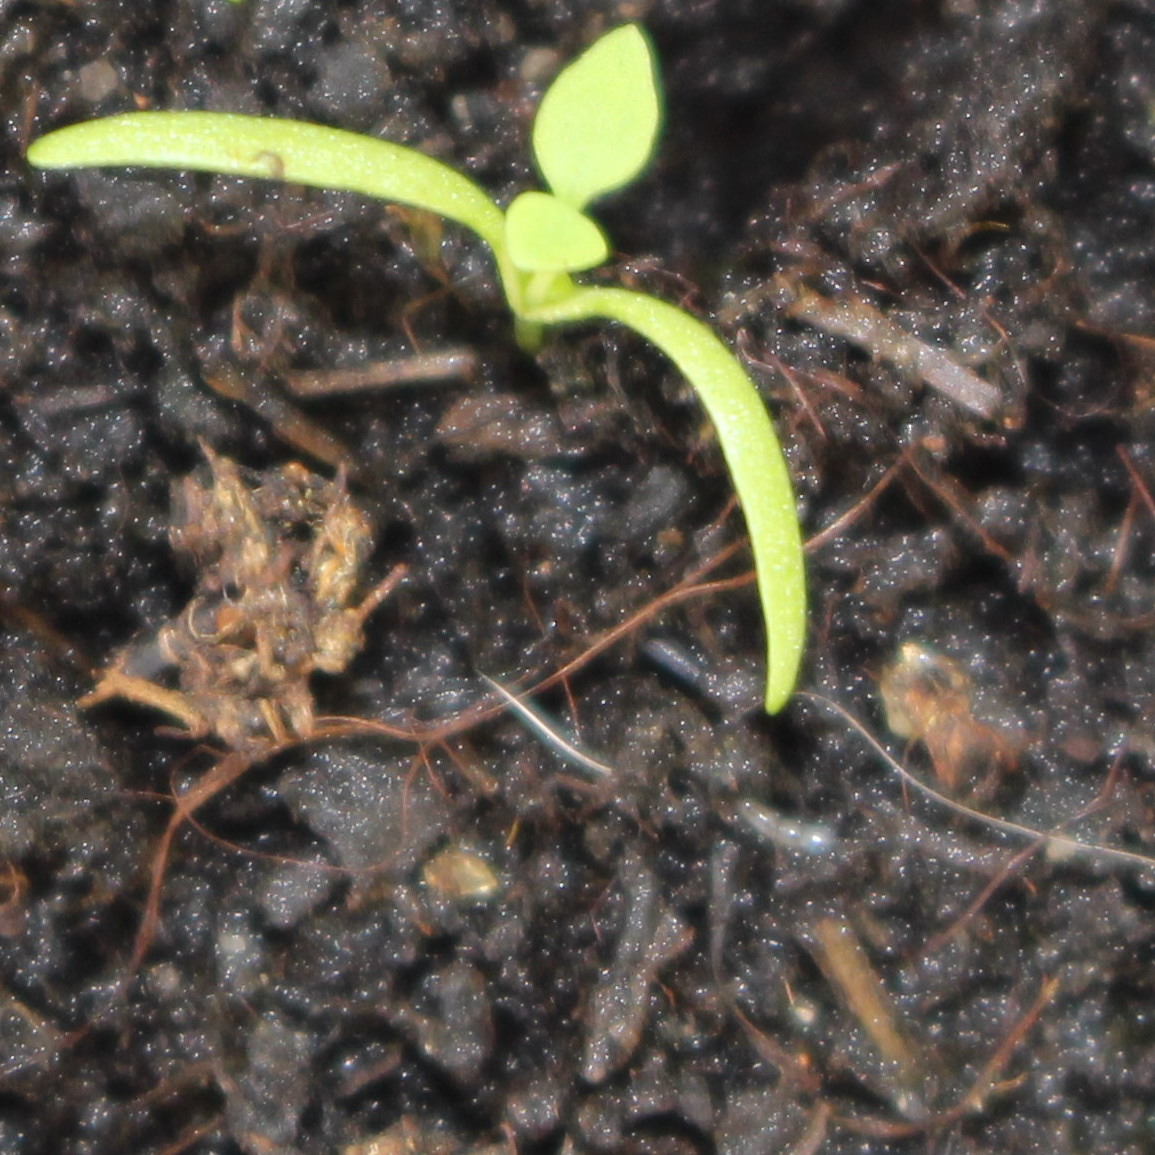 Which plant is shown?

Papaver rhoeas
